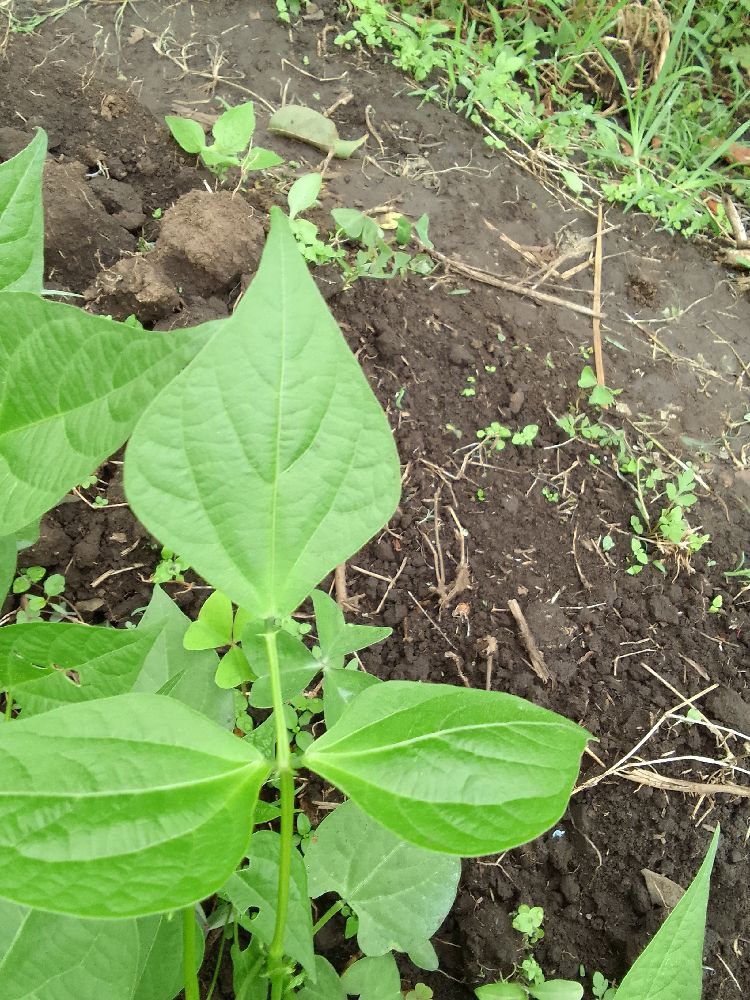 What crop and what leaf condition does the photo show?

common bean, healthy
